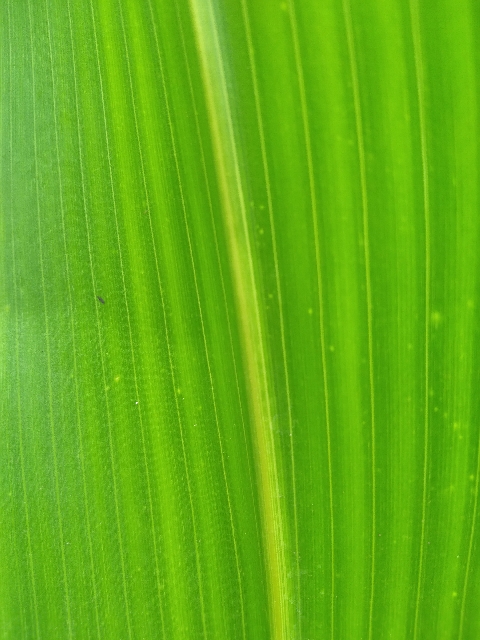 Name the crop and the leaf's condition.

maize, healthy
